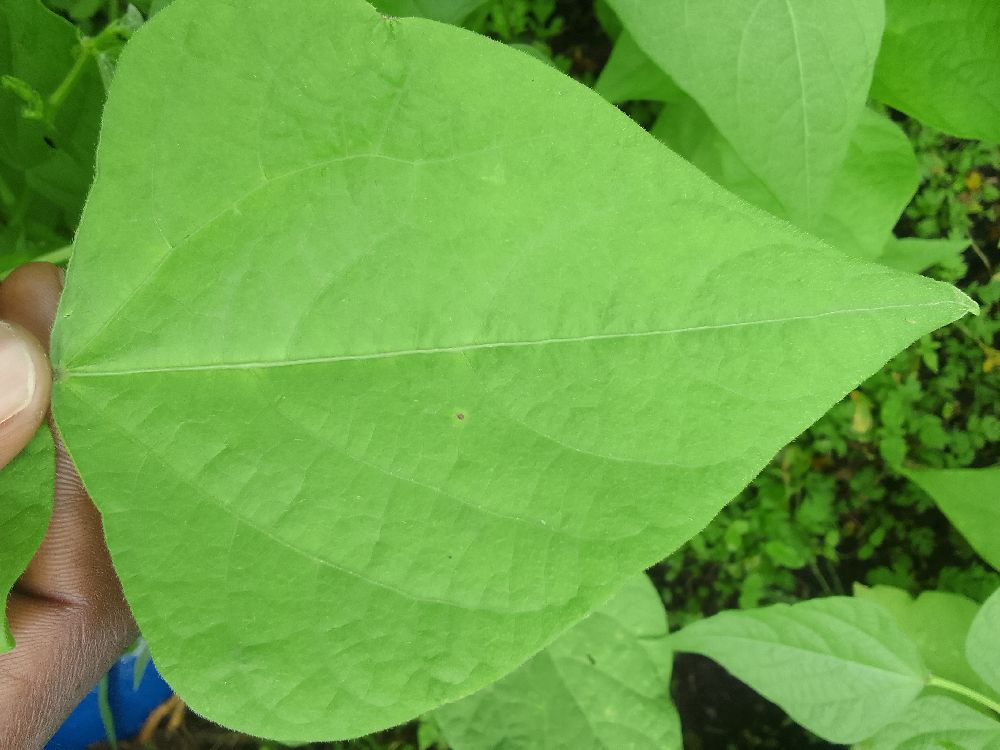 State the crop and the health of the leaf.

common bean, healthy
